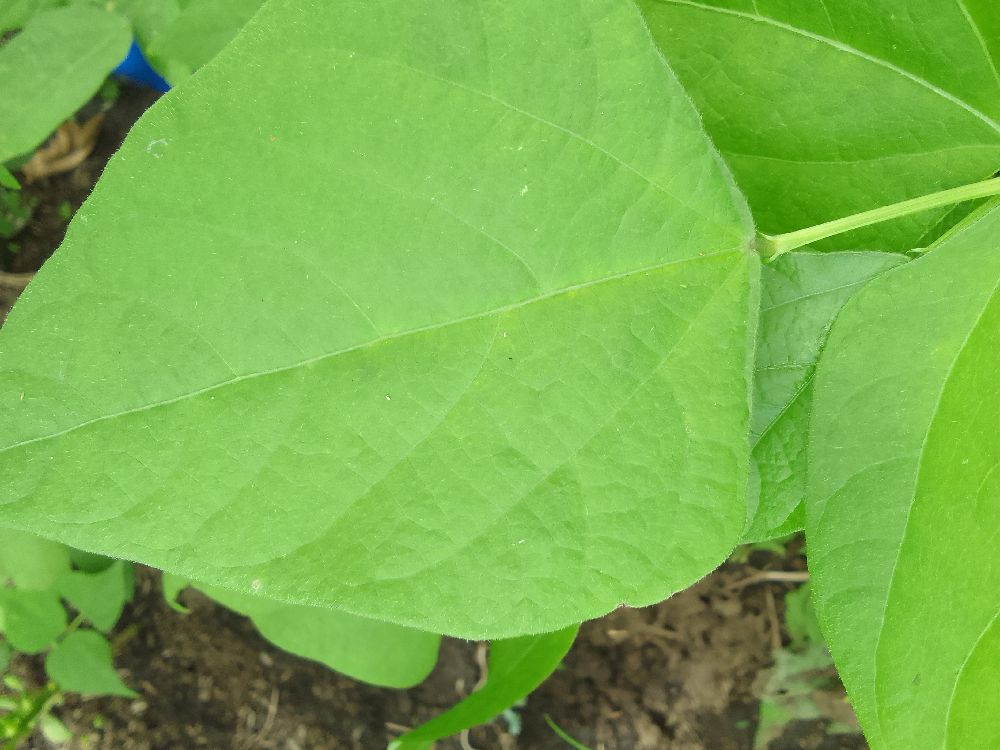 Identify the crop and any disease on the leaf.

common bean, healthy
